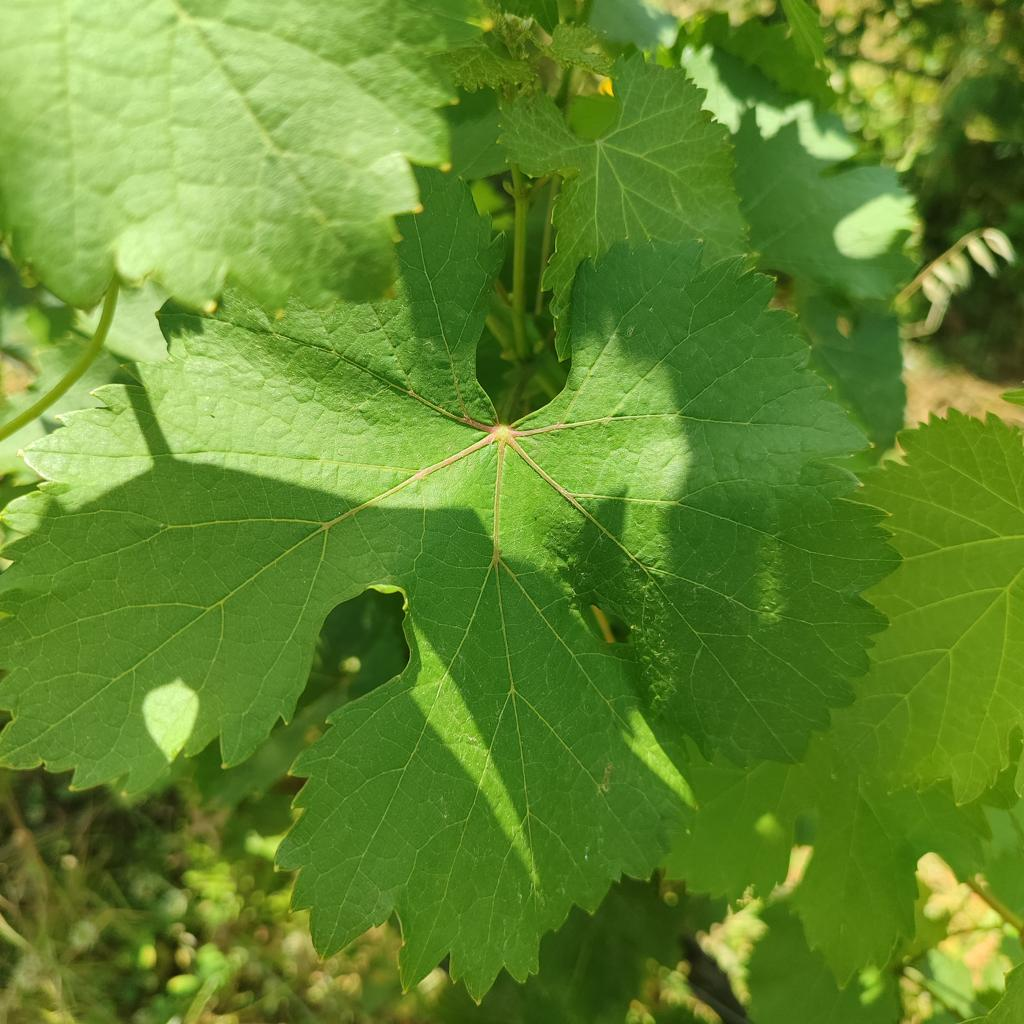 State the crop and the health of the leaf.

grapevine, healthy
